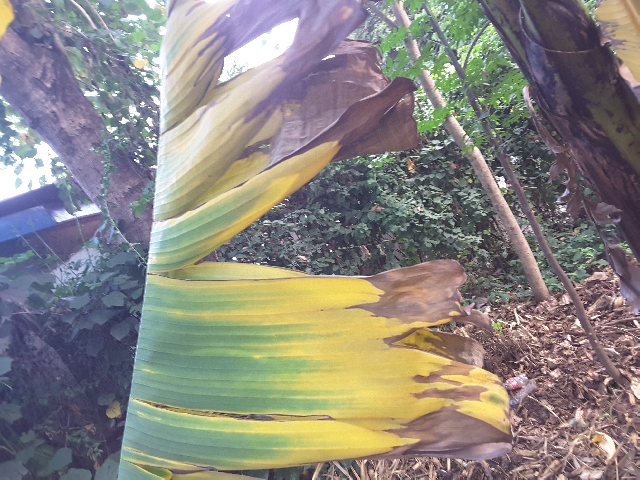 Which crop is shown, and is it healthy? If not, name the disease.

banana, fusarium wilt race 1
